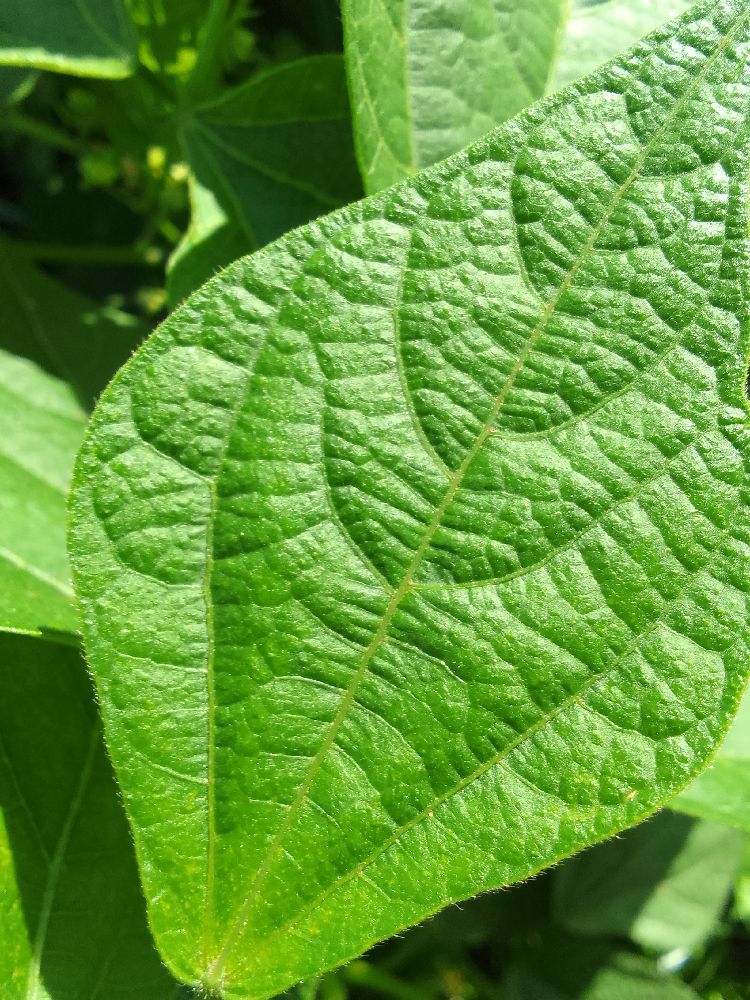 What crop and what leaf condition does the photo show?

common bean, healthy
